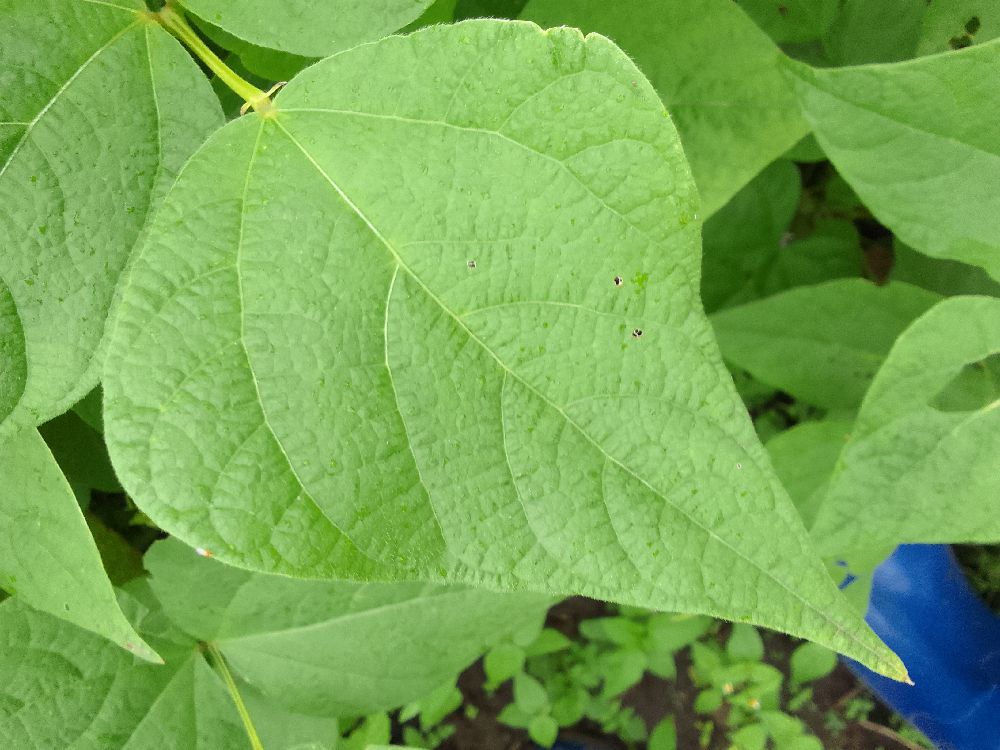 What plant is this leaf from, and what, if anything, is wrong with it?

common bean, healthy
